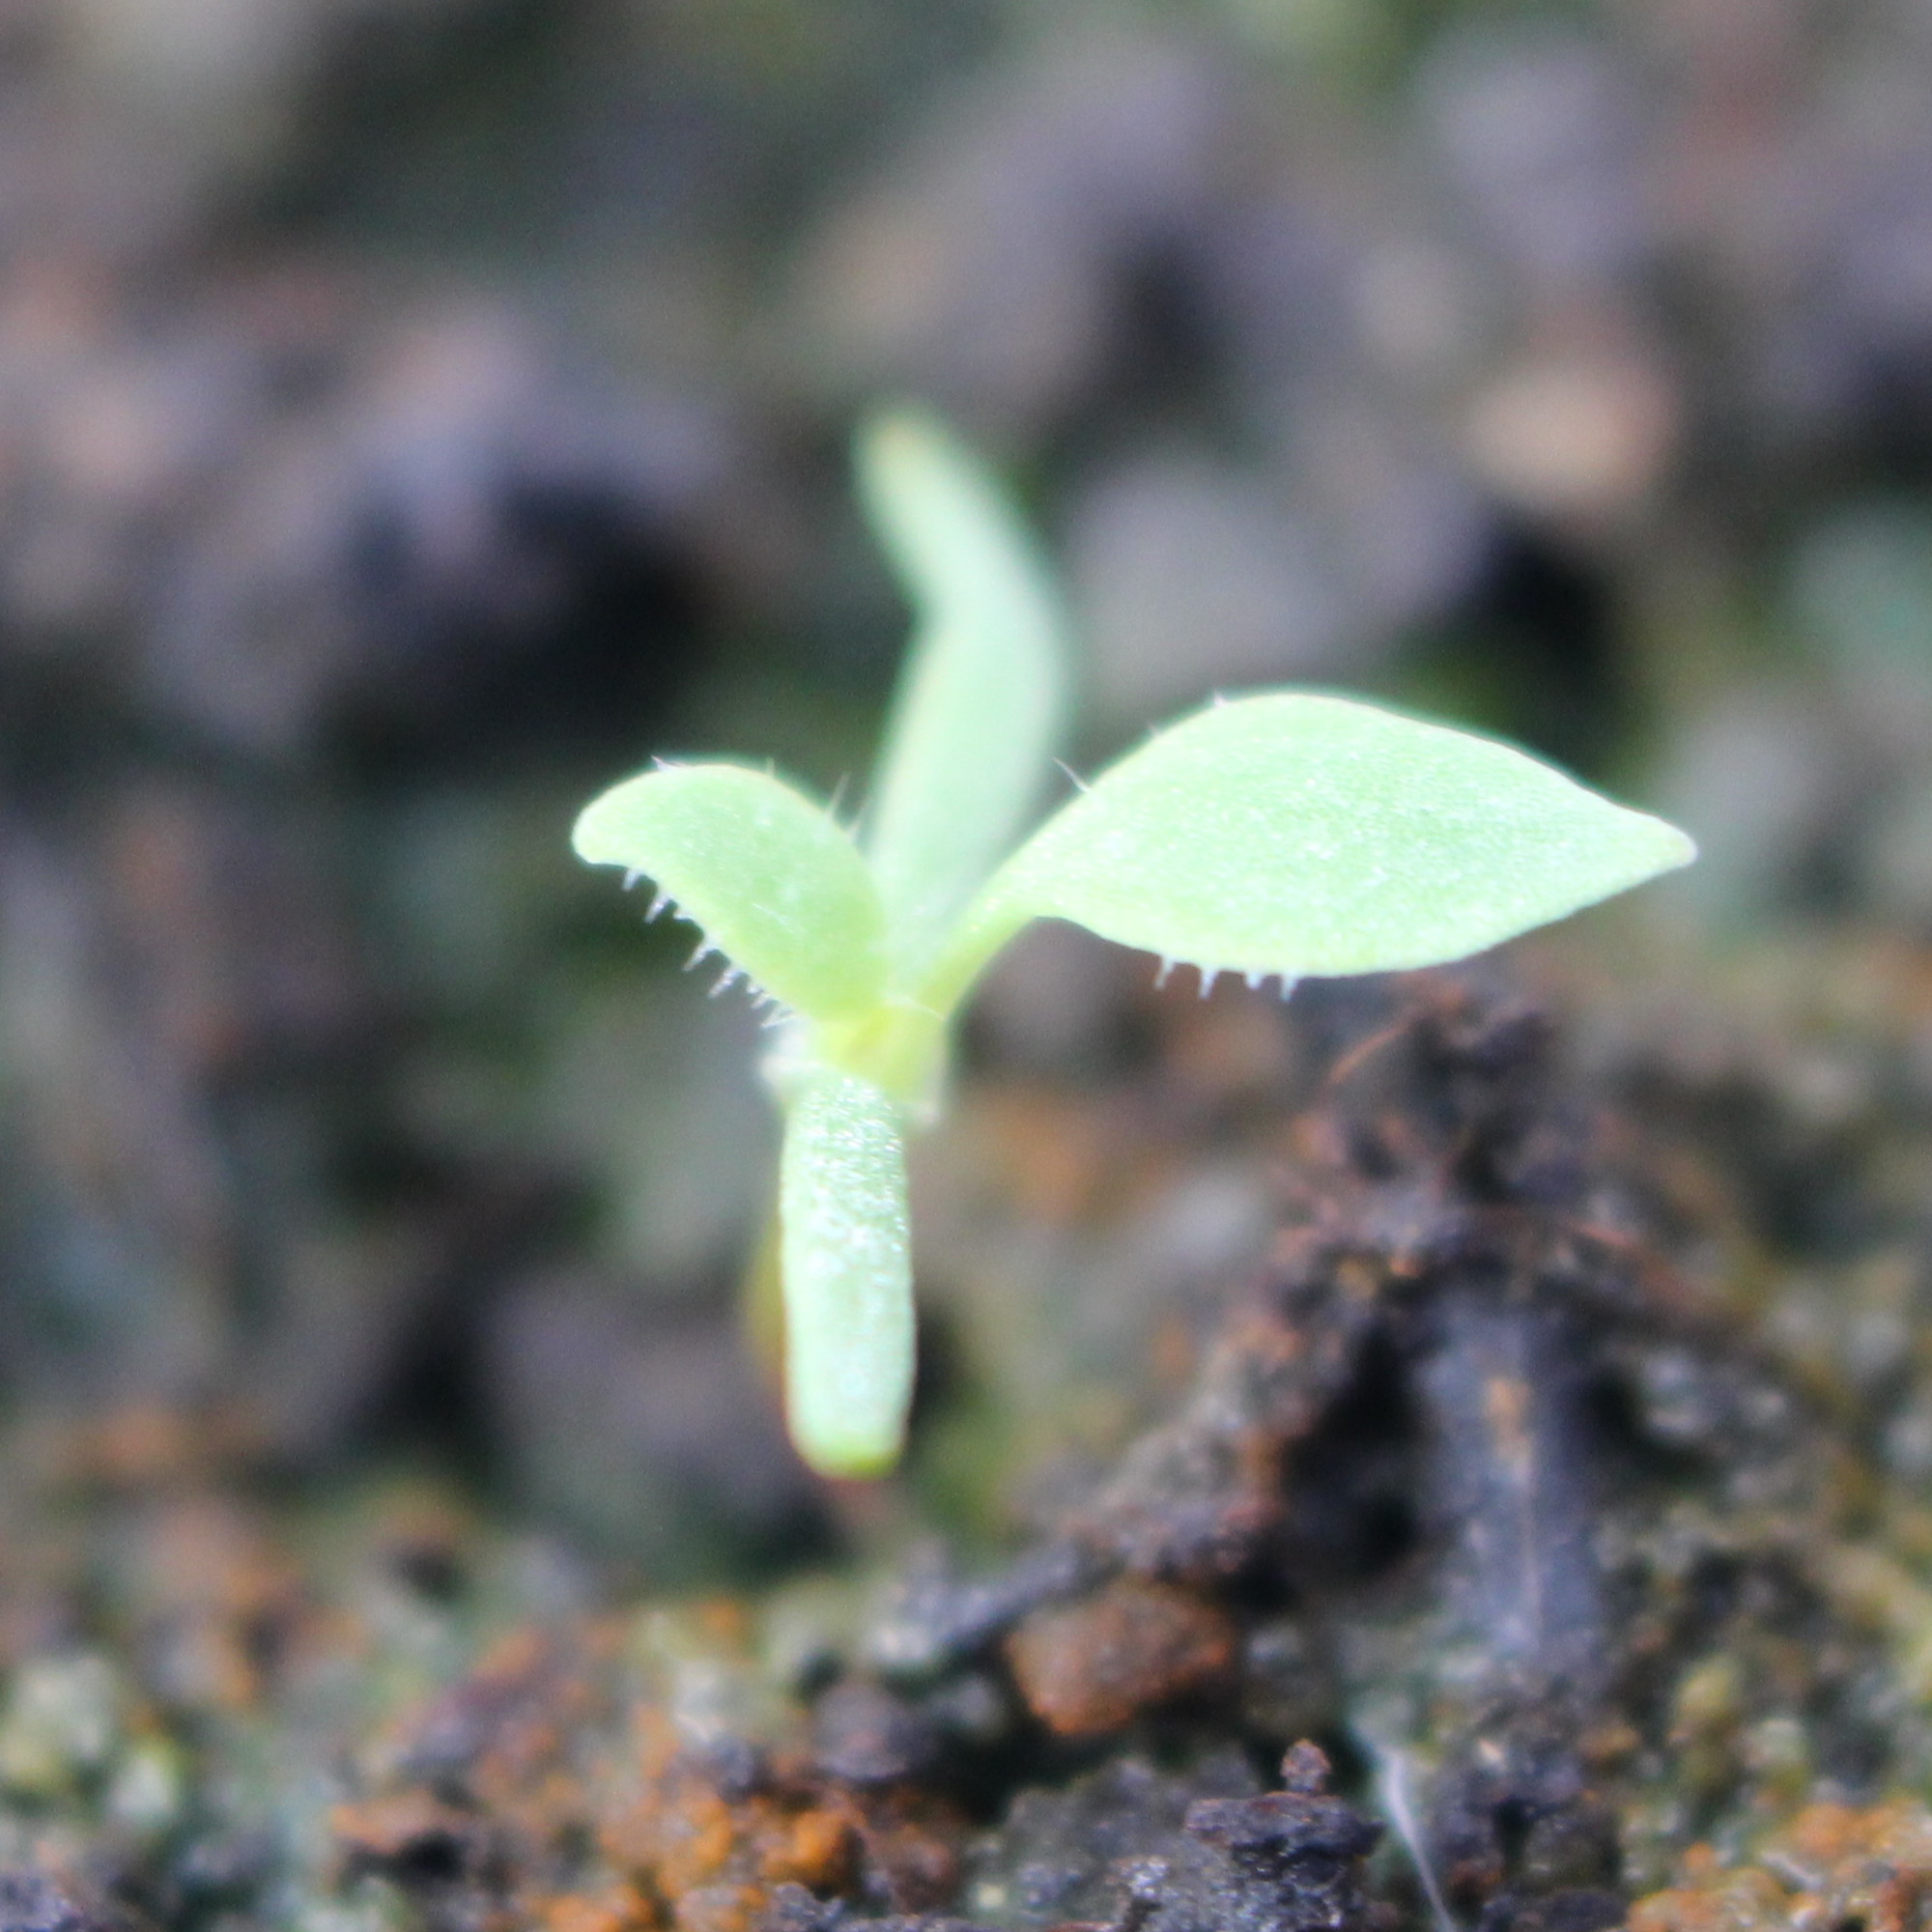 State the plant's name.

Papaver rhoeas
